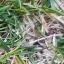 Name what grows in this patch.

grass
